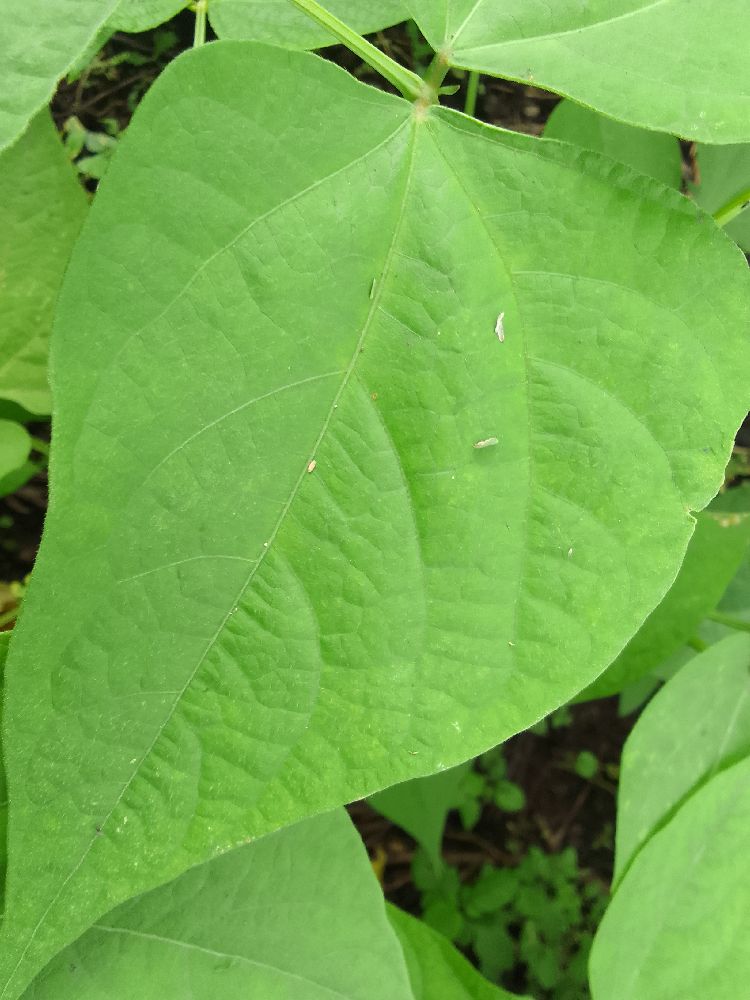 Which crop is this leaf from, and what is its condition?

common bean, healthy
